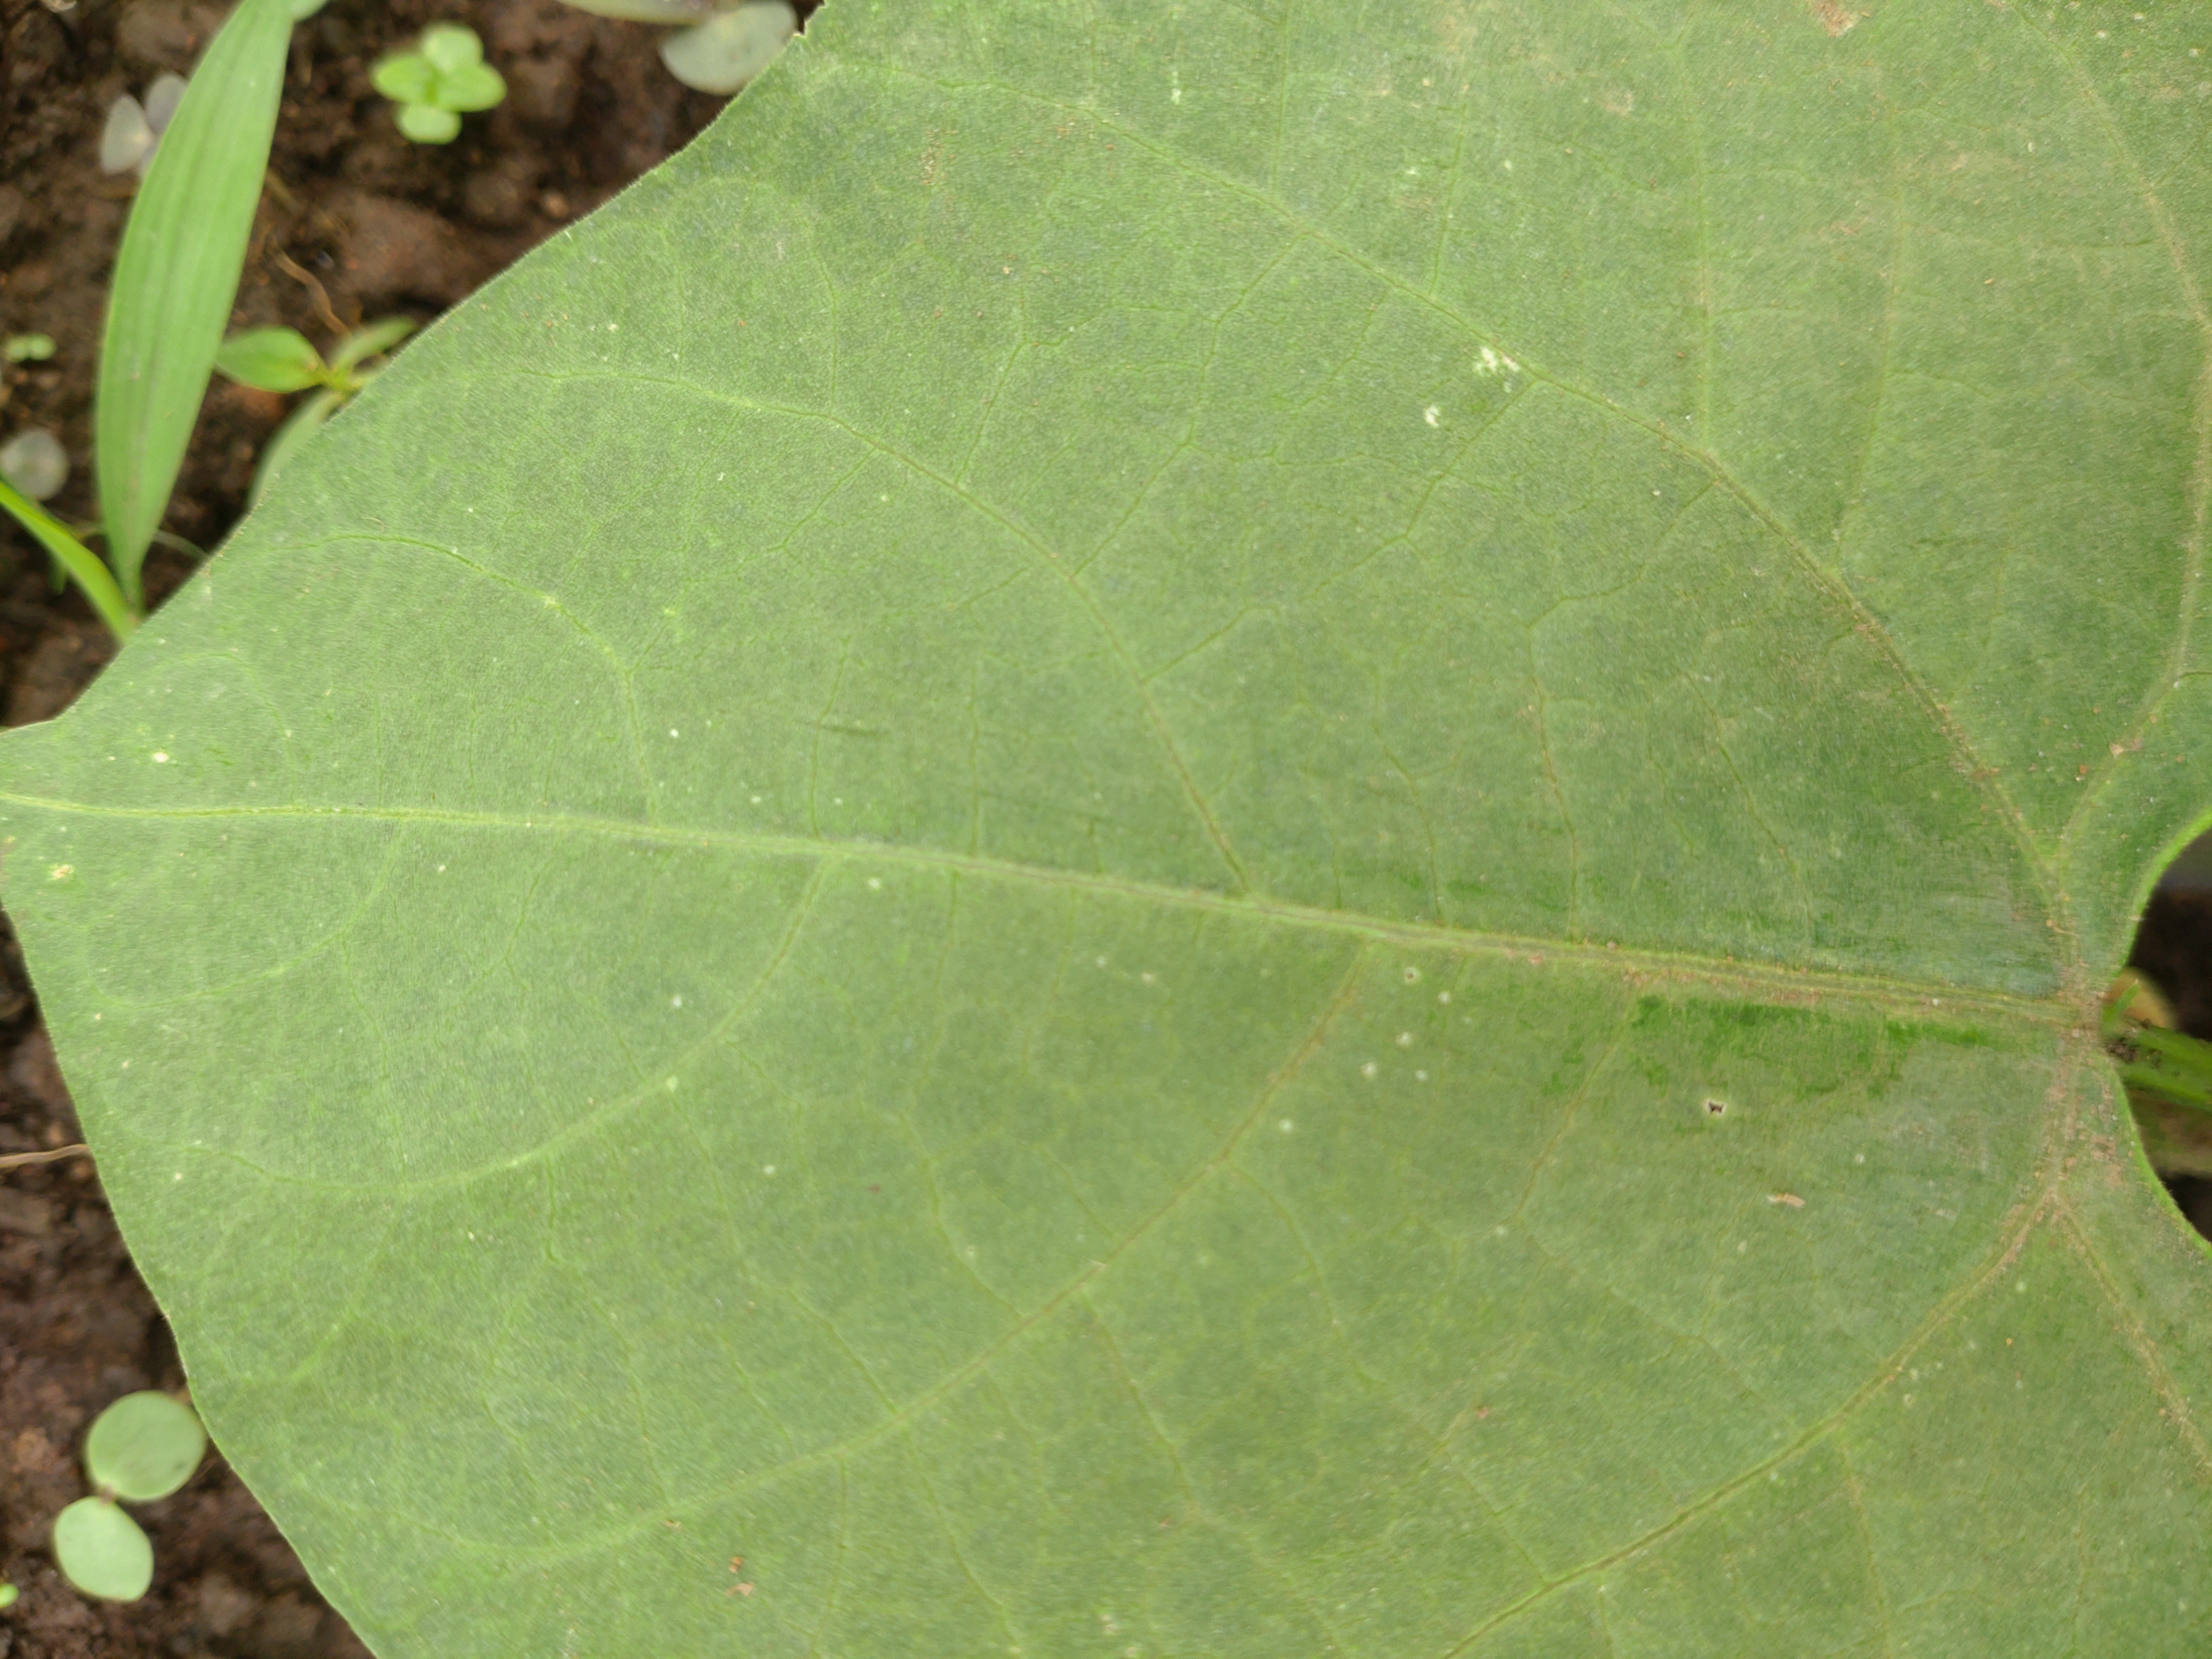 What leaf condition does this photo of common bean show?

healthy
